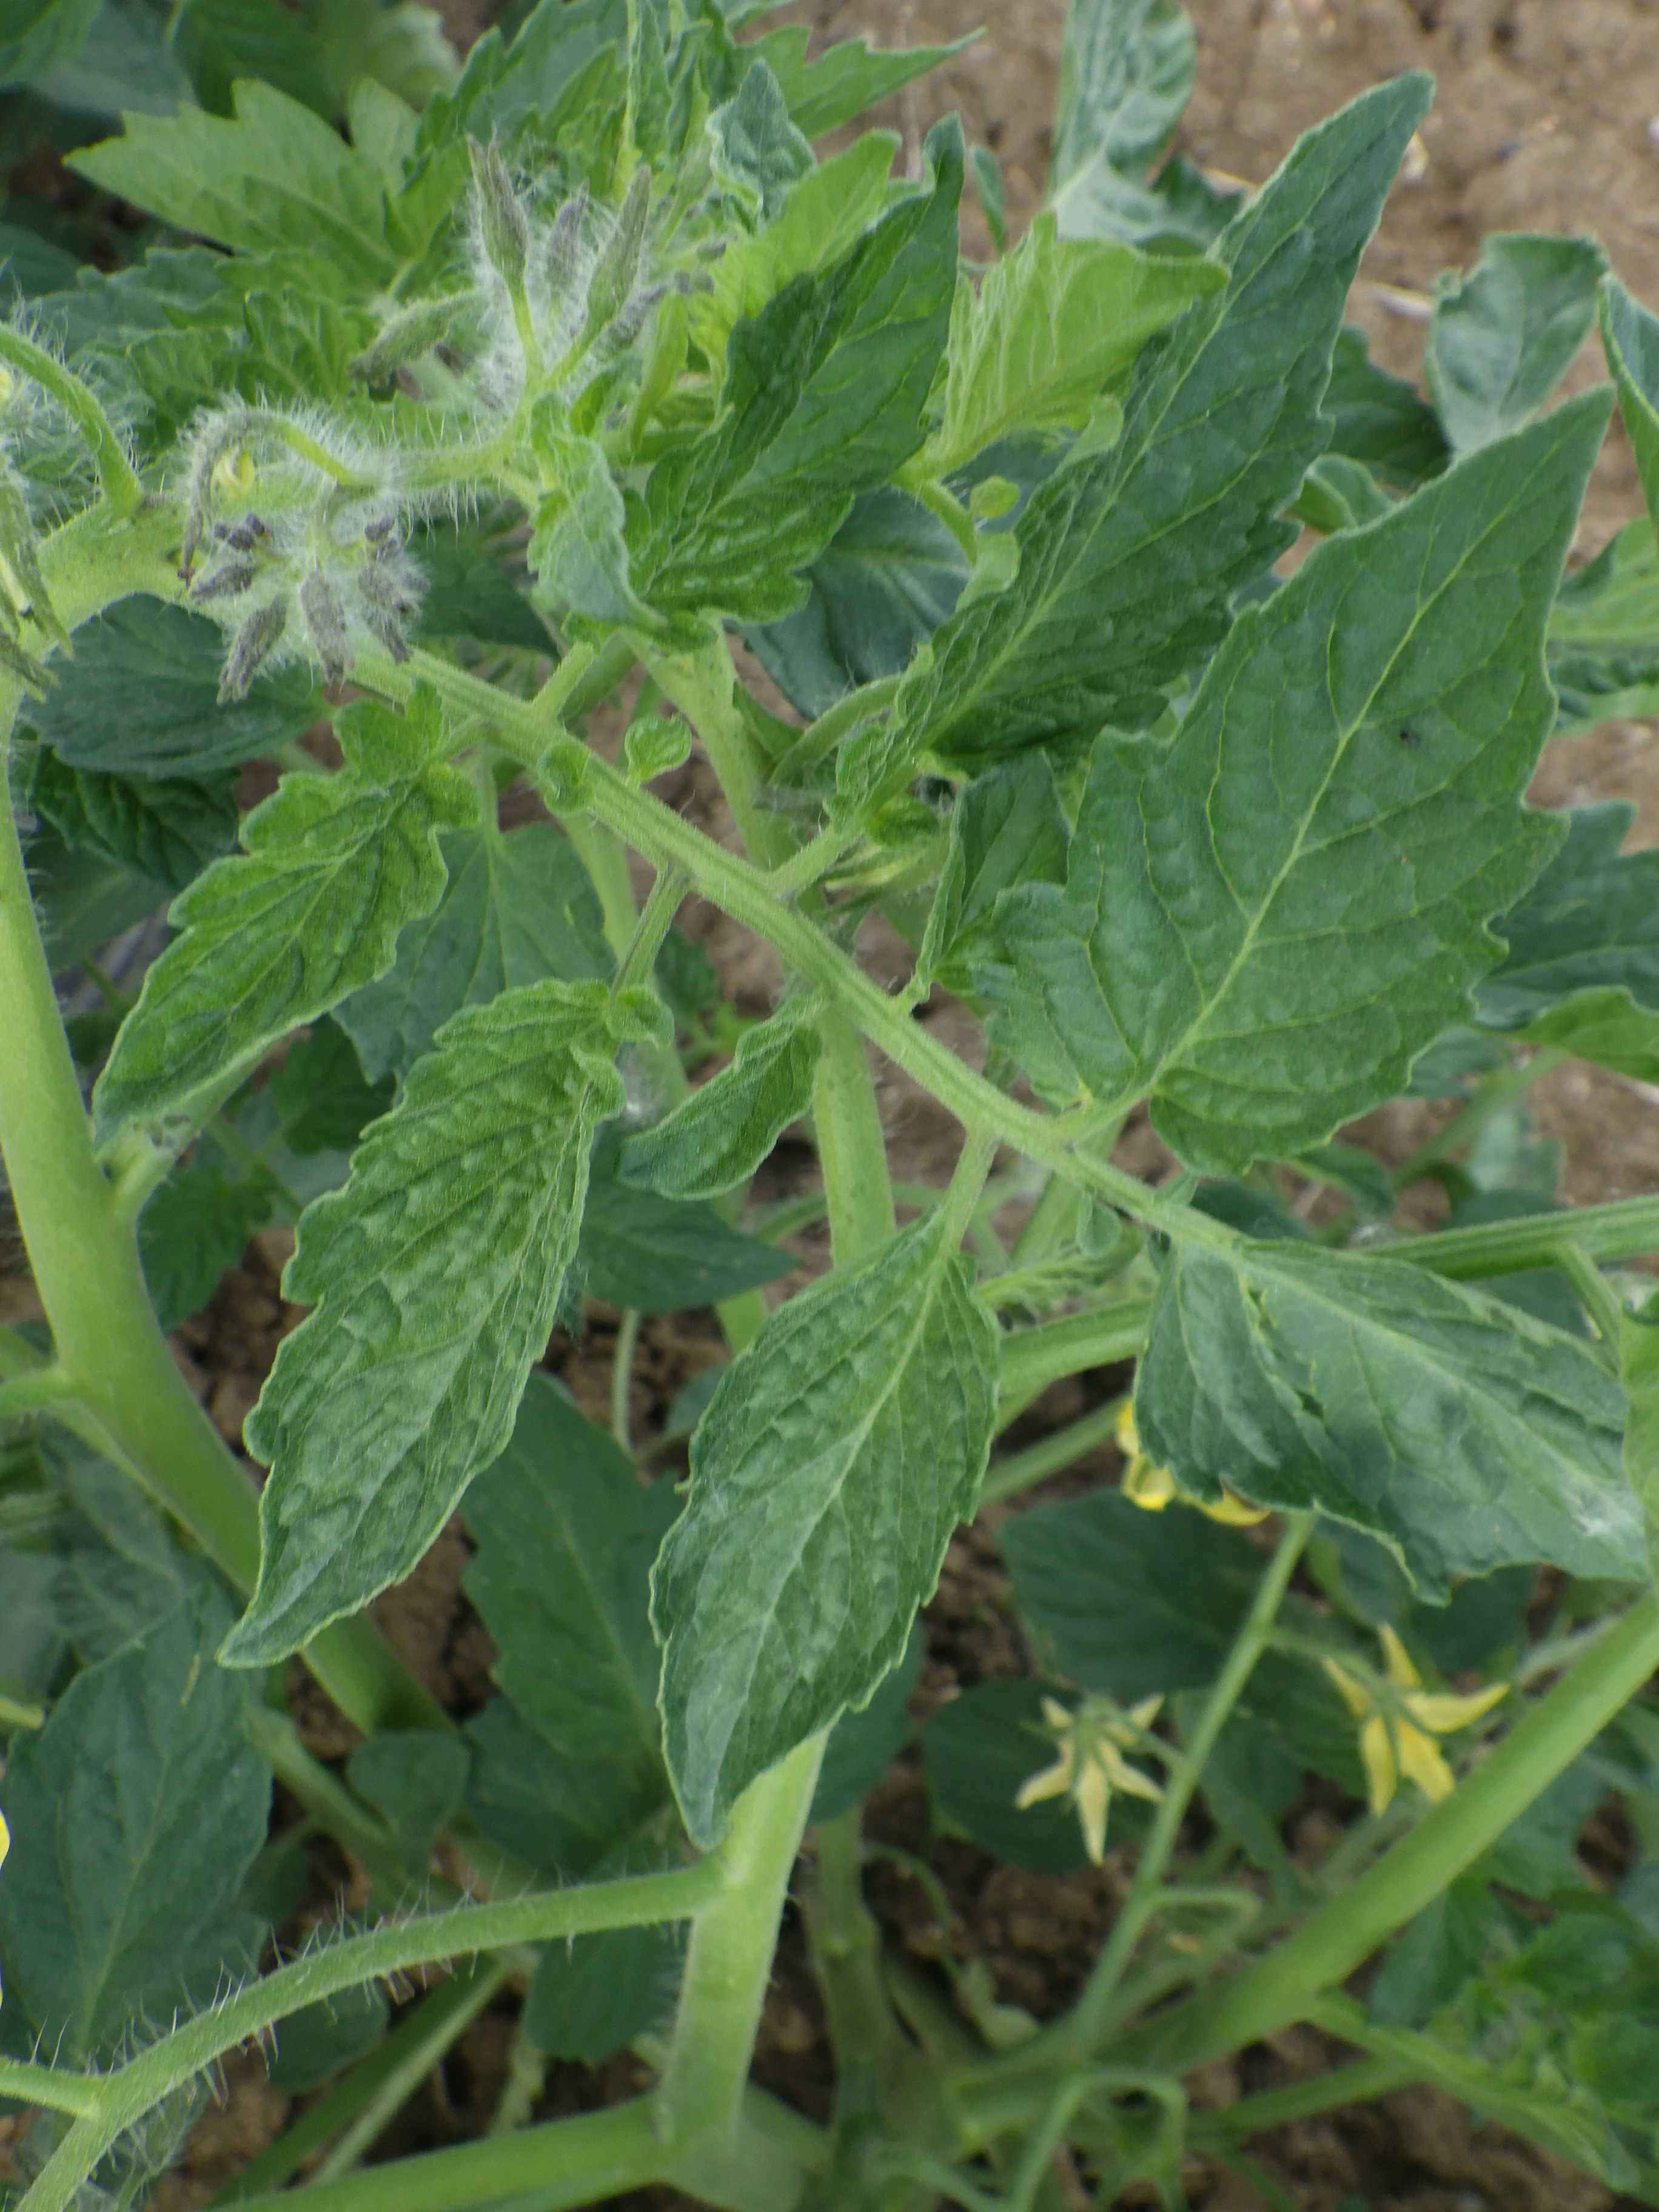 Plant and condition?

tomato, phytophagous
